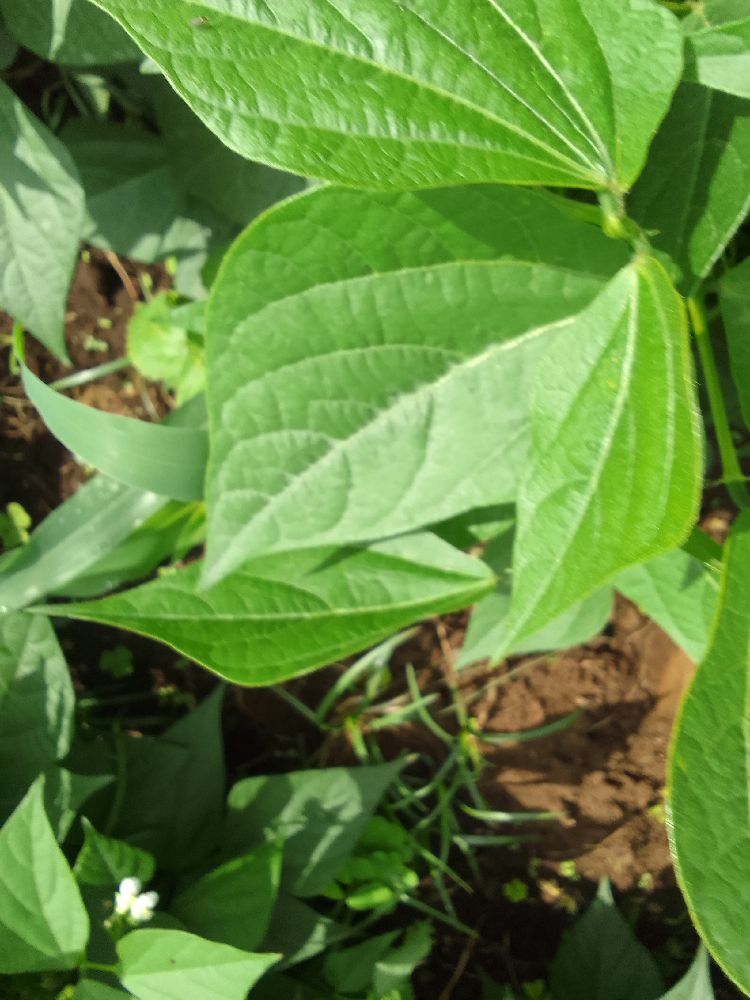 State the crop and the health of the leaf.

common bean, healthy
